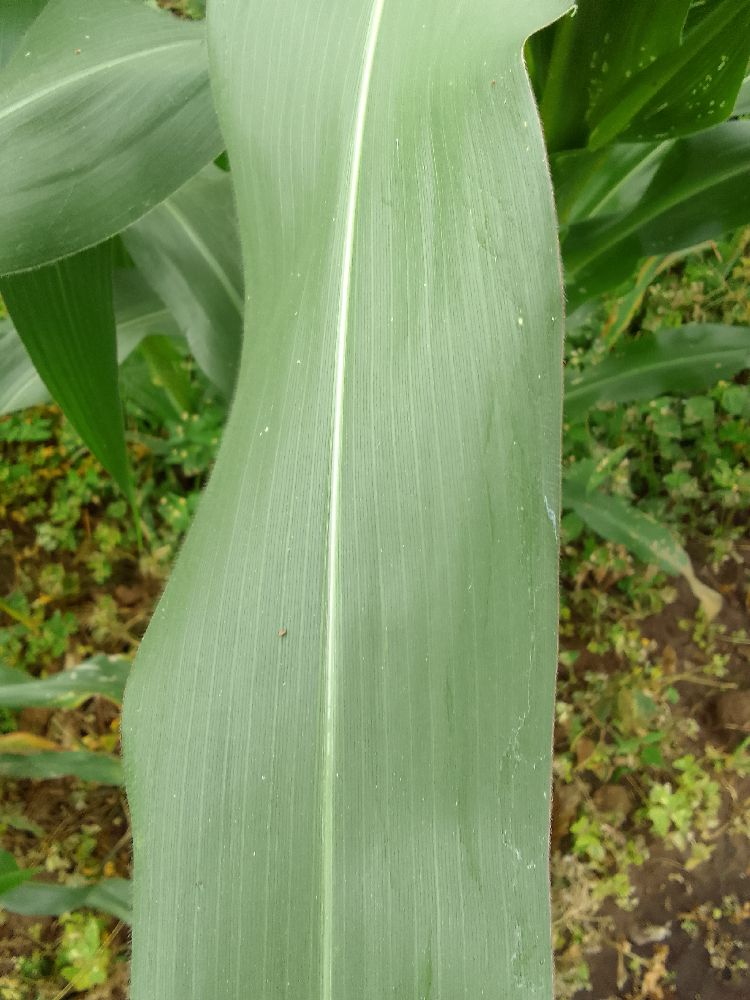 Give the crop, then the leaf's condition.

maize, healthy
